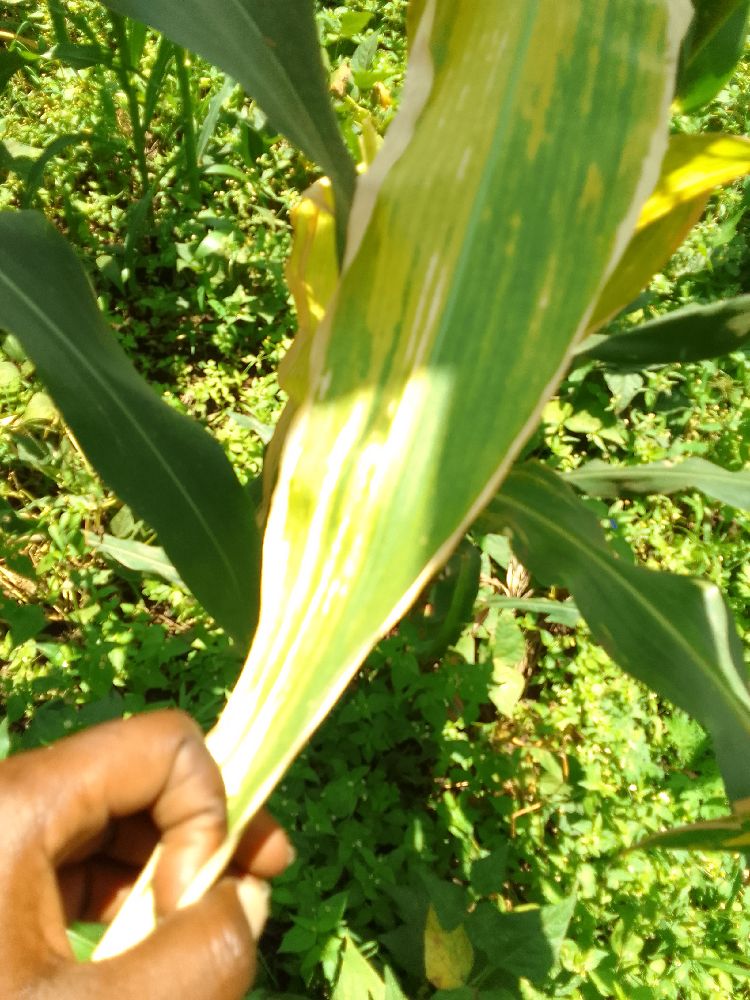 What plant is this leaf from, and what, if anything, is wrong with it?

maize, maize lethal necrosis
